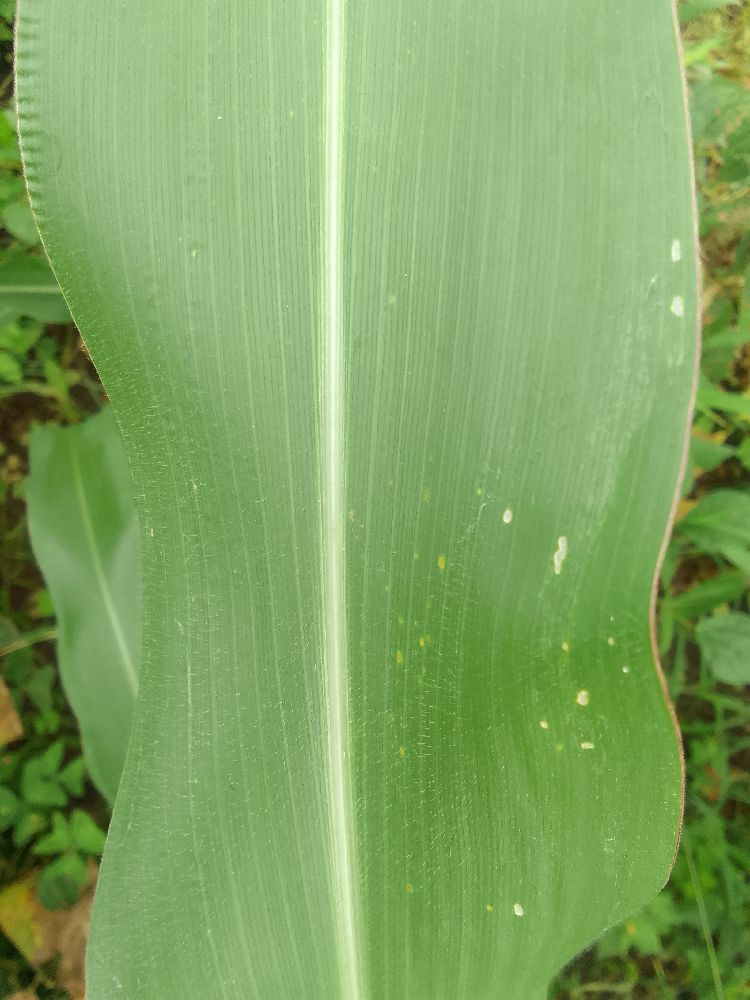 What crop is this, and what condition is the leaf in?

maize, healthy
